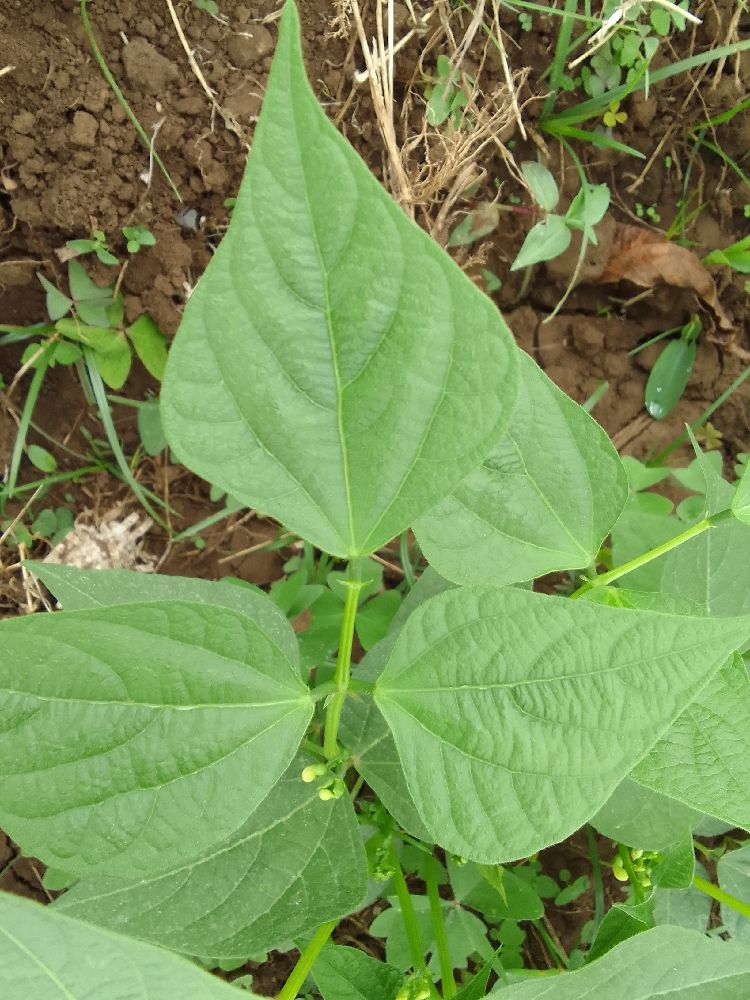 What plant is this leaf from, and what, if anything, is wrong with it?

common bean, healthy
